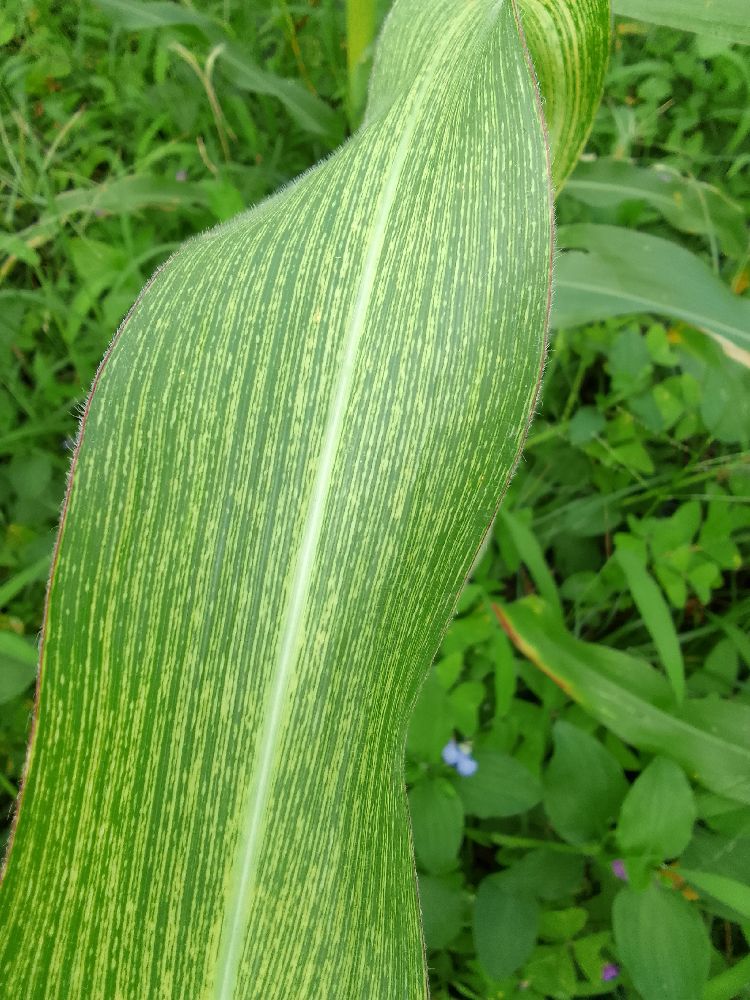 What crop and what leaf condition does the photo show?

maize, maize streak virus
